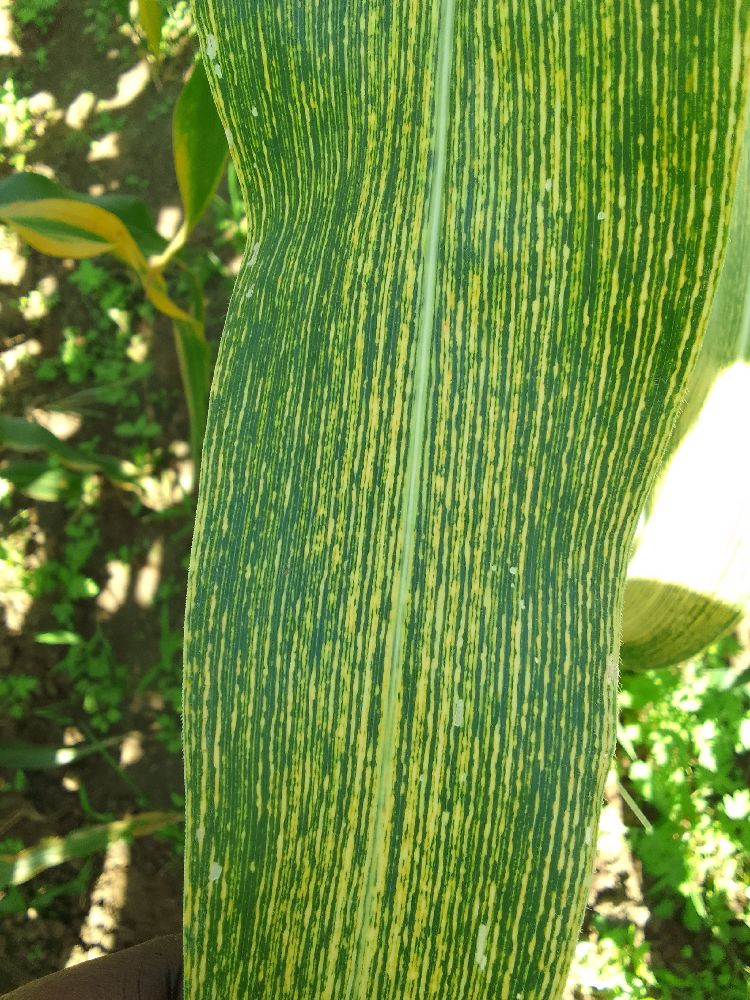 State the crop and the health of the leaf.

maize, maize streak virus
